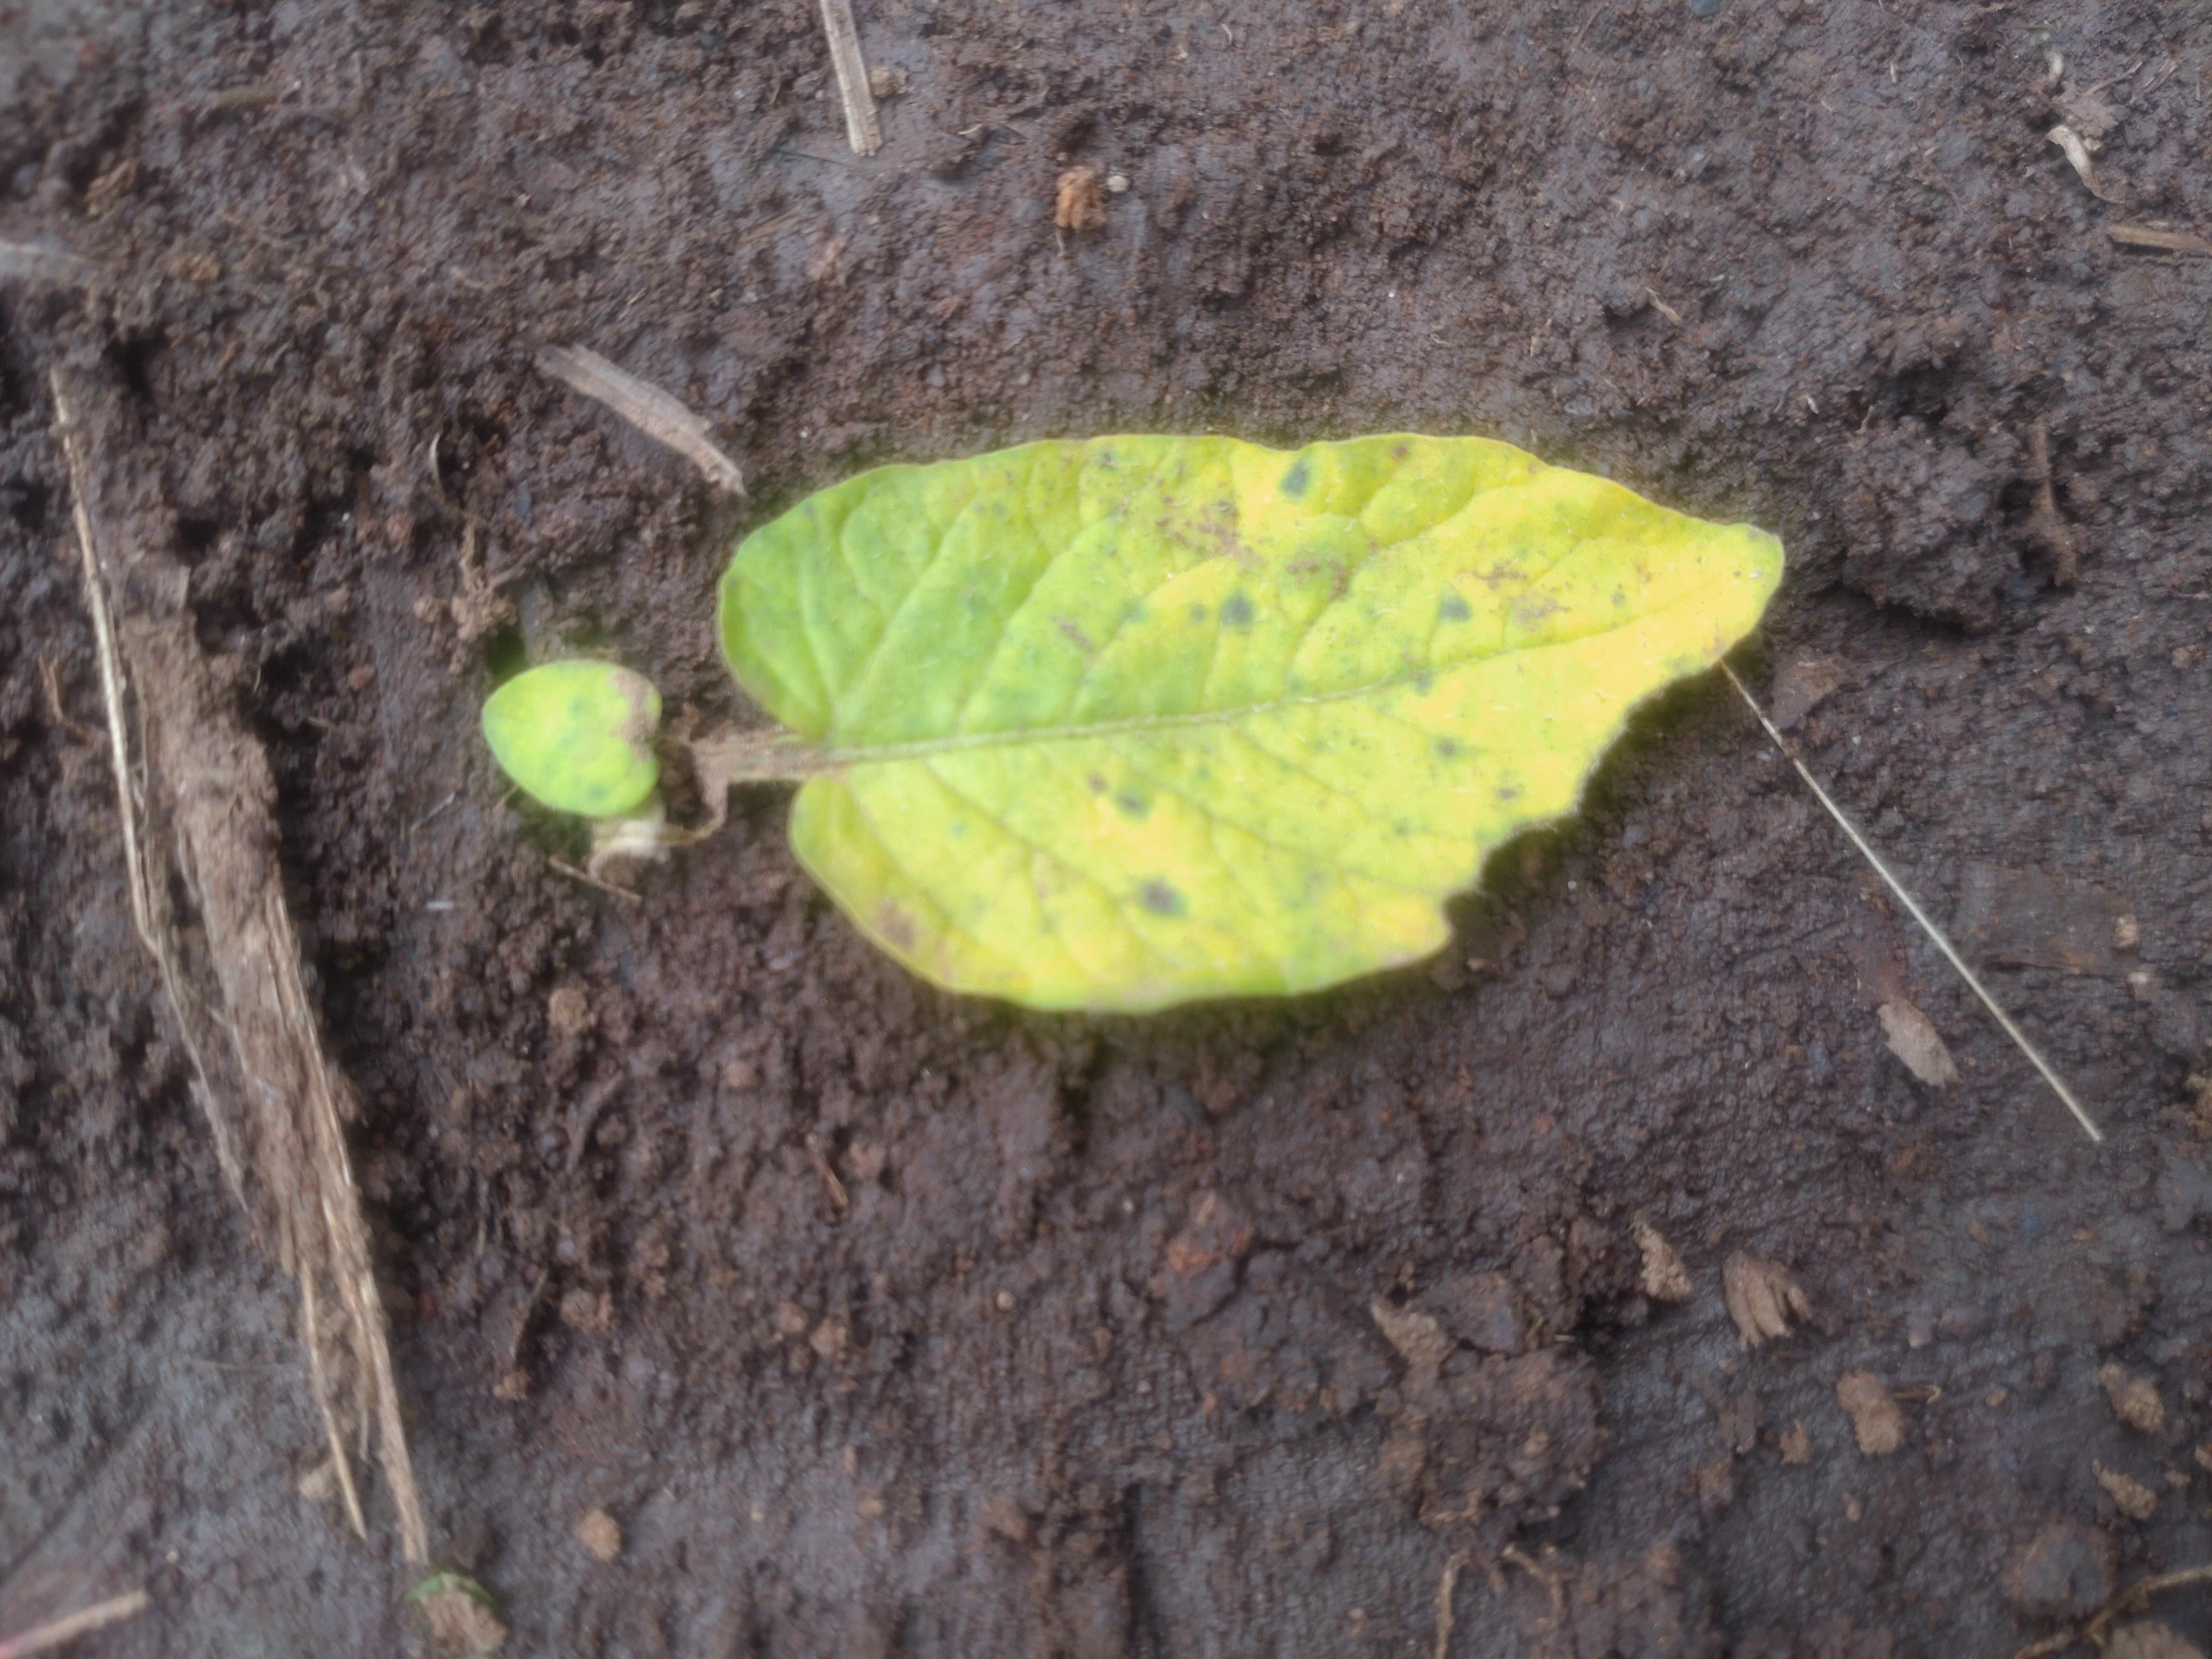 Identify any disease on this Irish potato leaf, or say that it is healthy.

late blight
